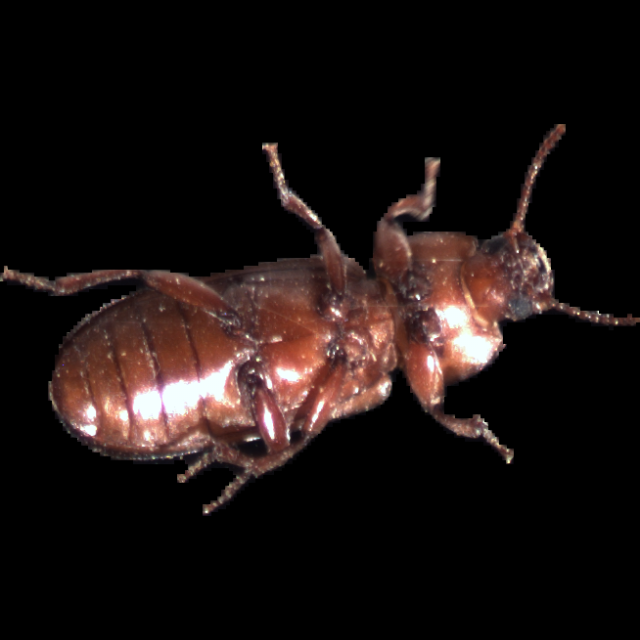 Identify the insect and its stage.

mealworm beetle
